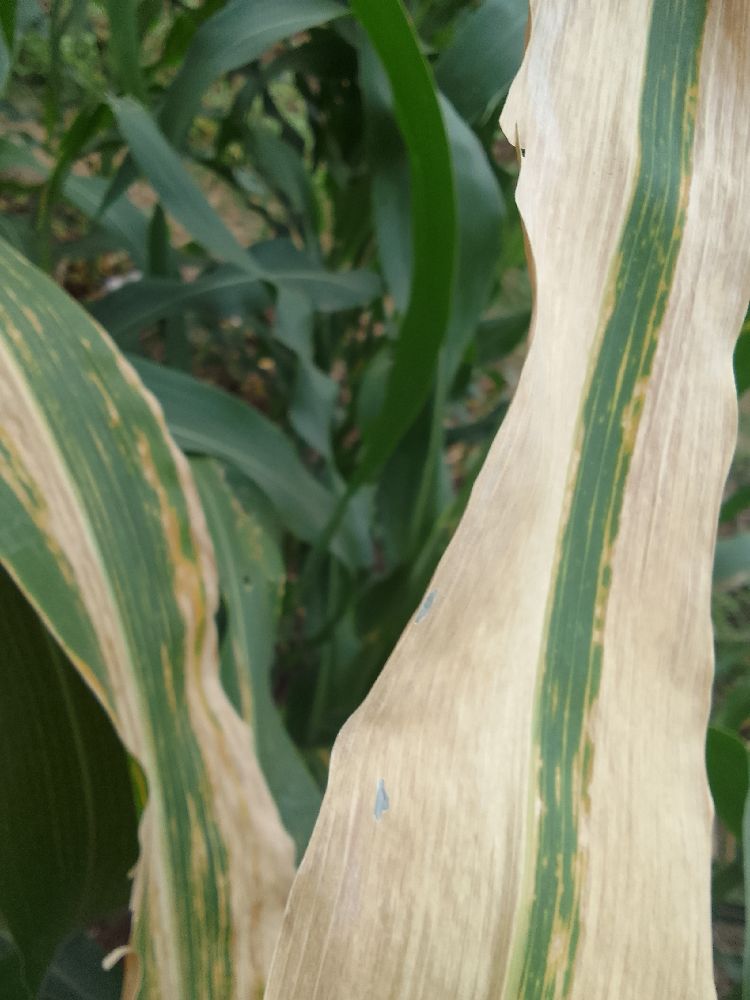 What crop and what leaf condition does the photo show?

maize, maize lethal necrosis
